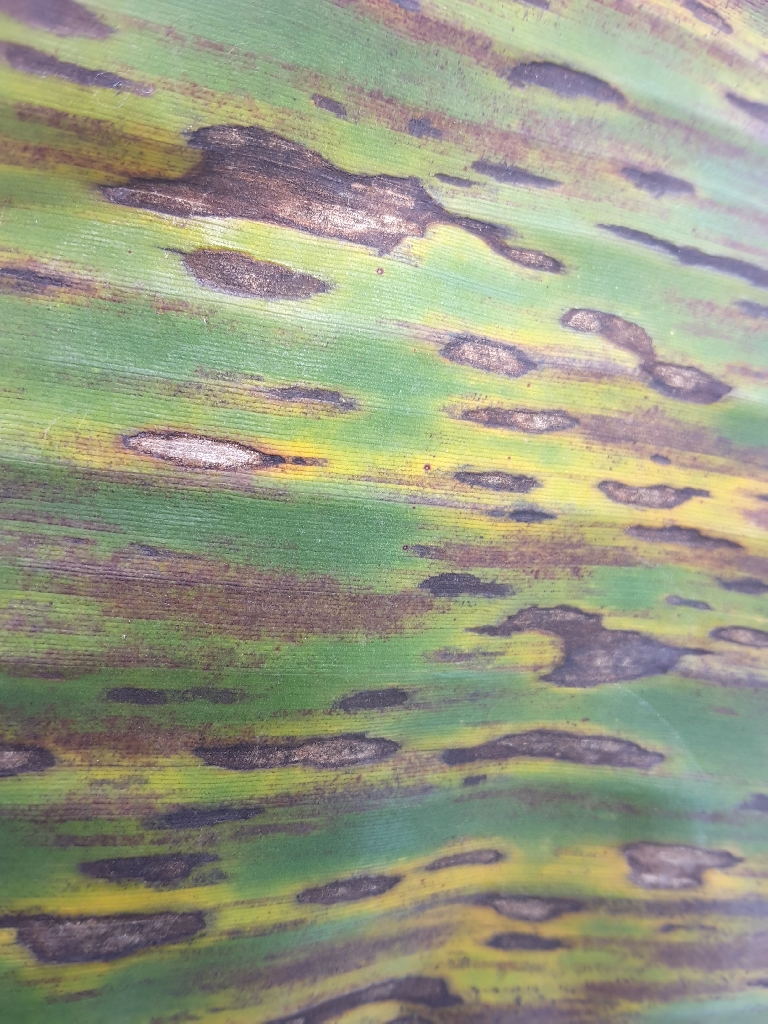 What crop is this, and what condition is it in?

banana, black sigatoka
